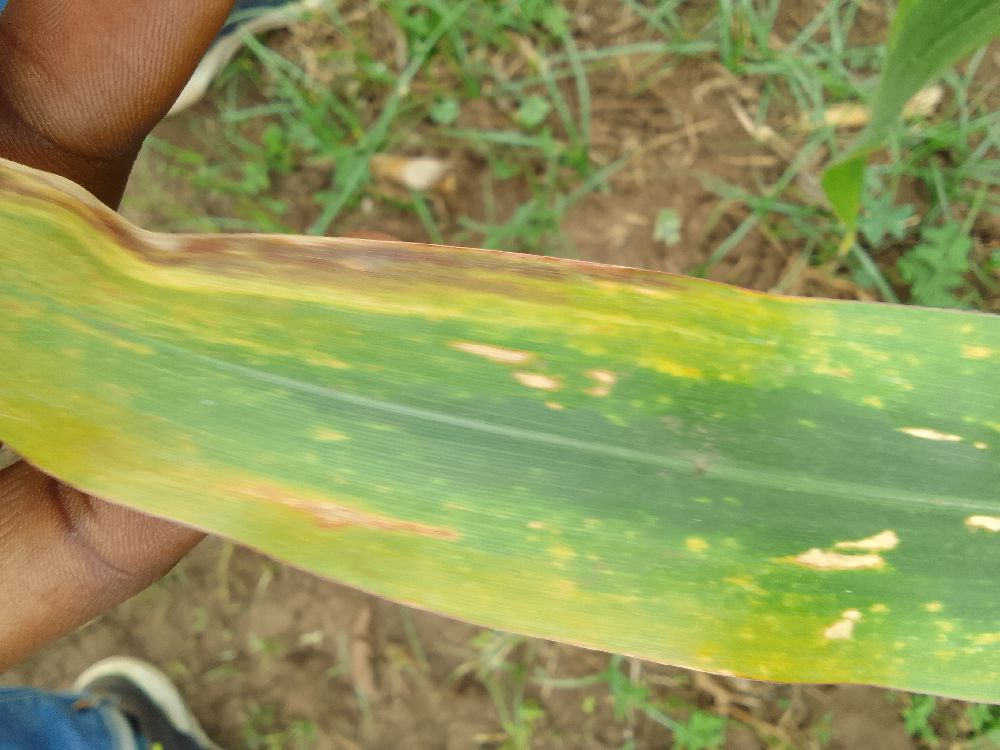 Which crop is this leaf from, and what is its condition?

maize, maize lethal necrosis
